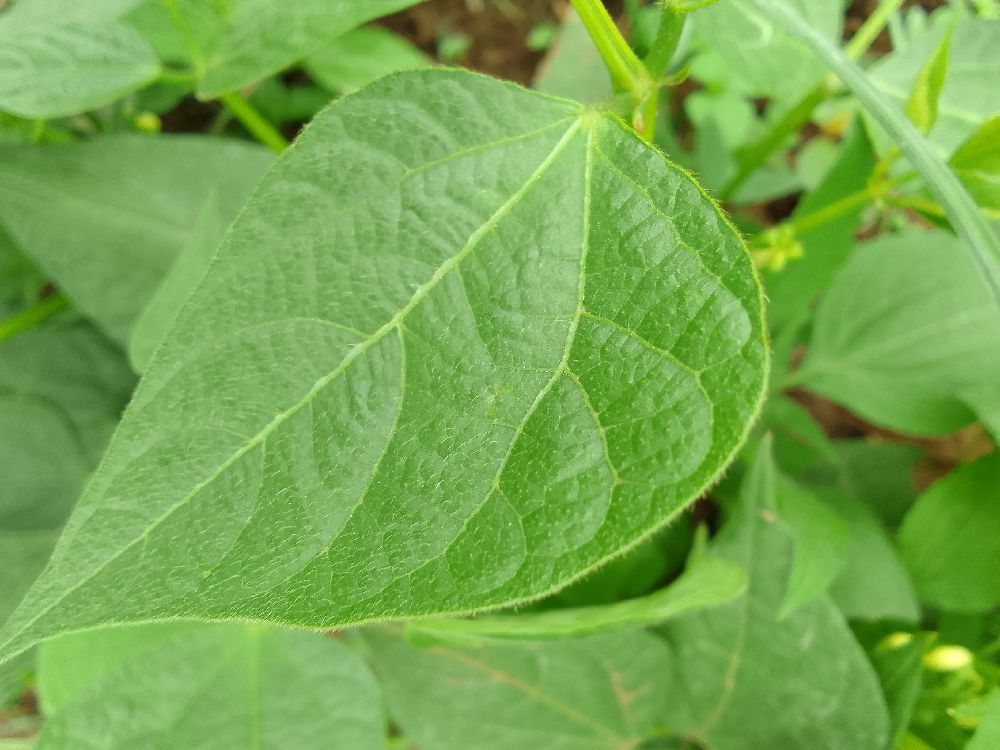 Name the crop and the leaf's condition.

common bean, healthy
